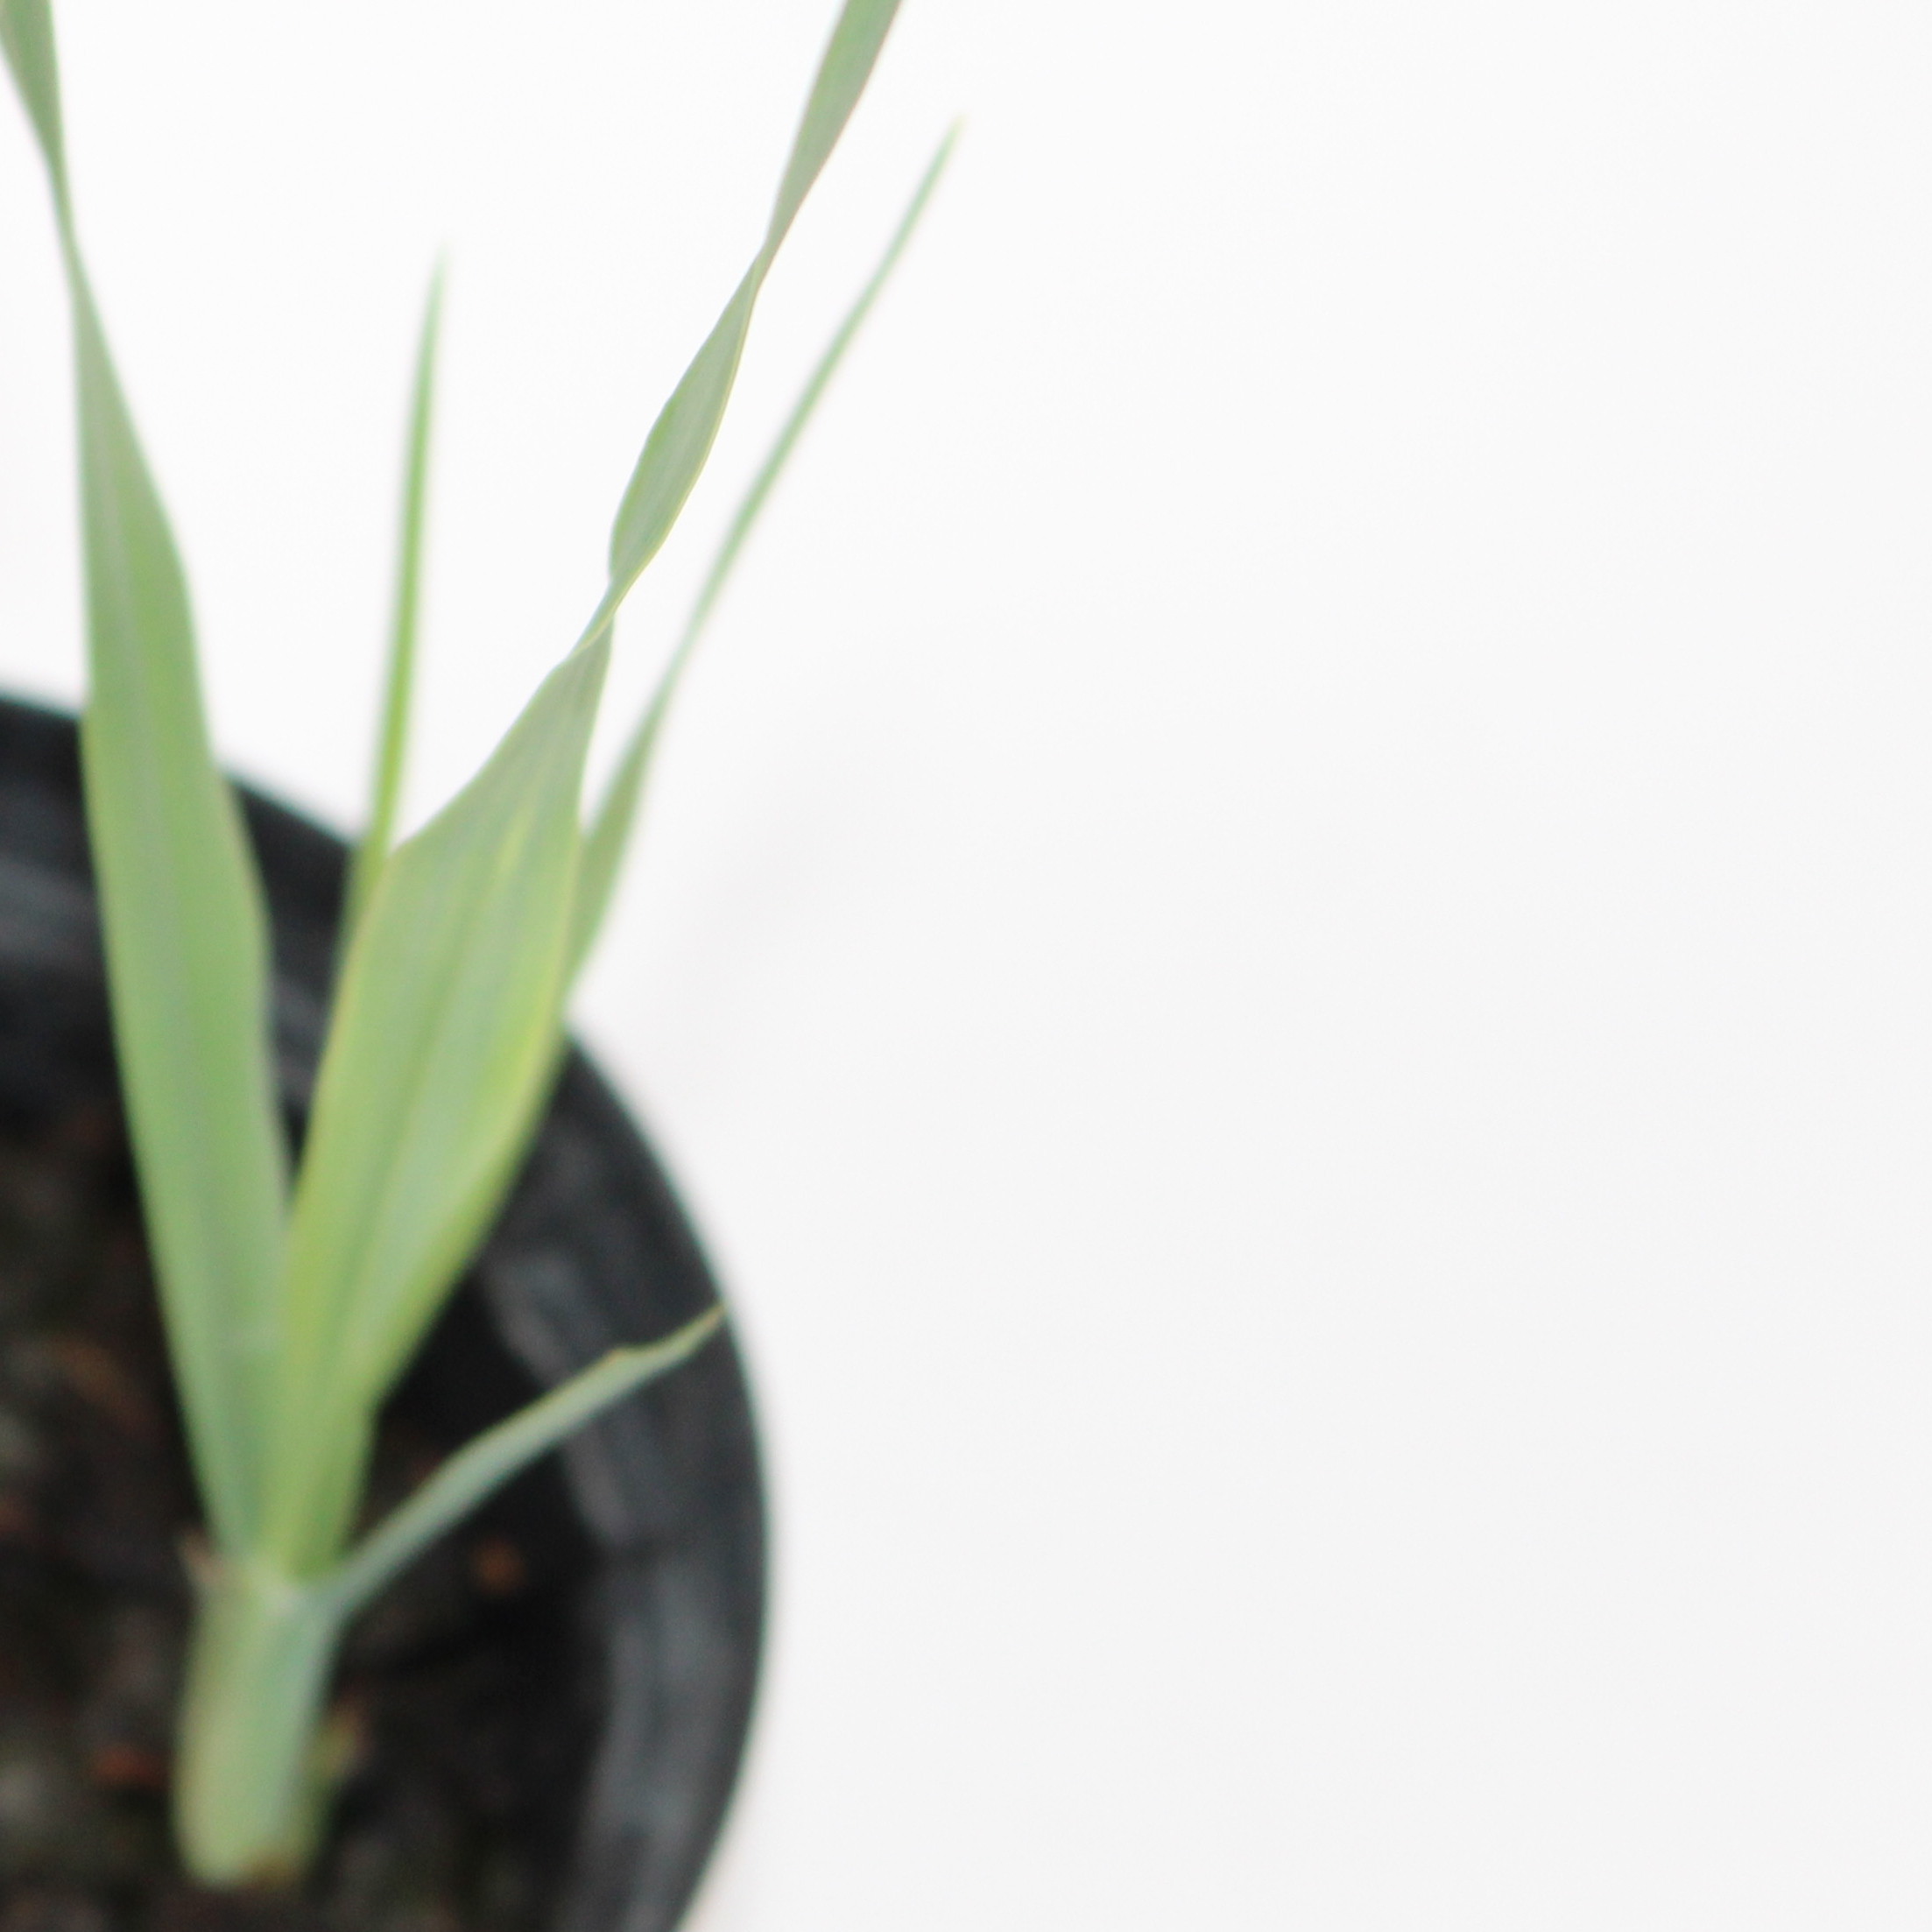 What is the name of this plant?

Avena sterilis
